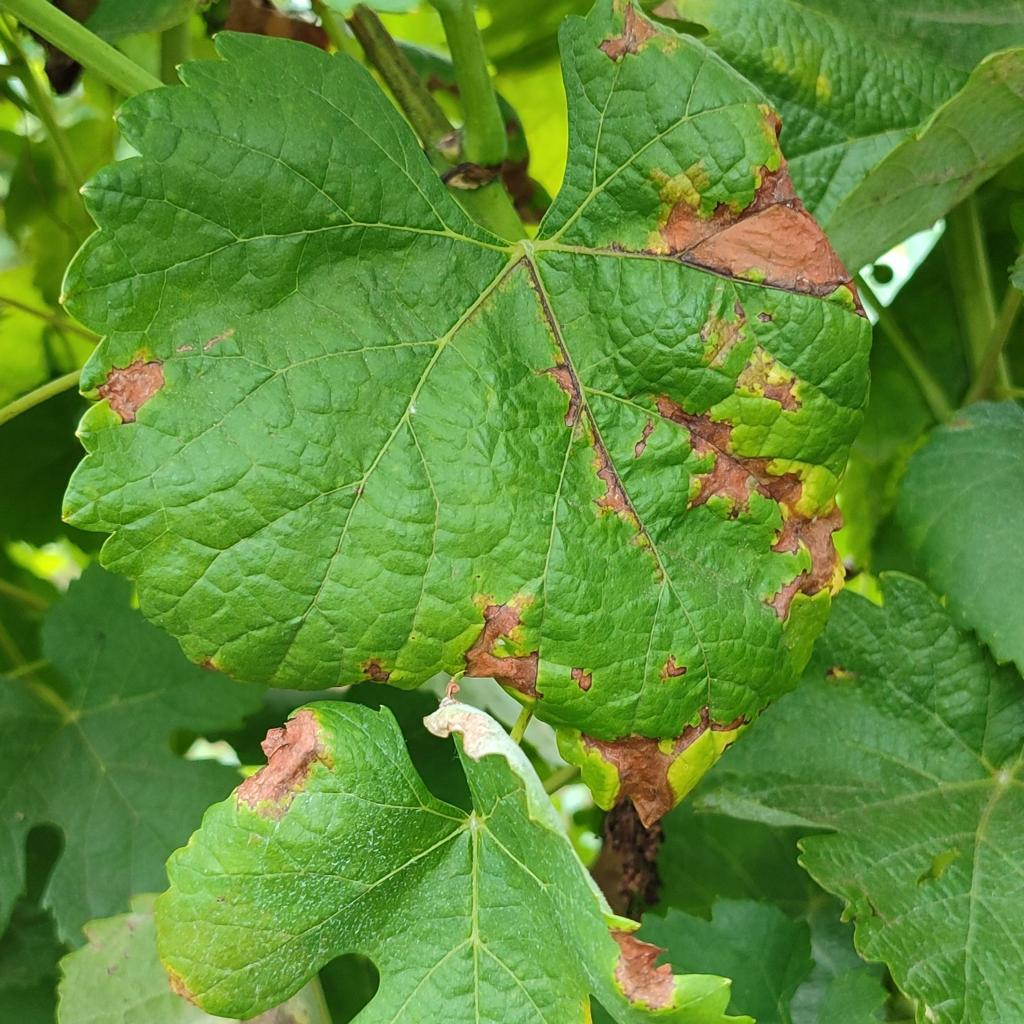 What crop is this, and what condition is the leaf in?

grapevine, downy mildew
